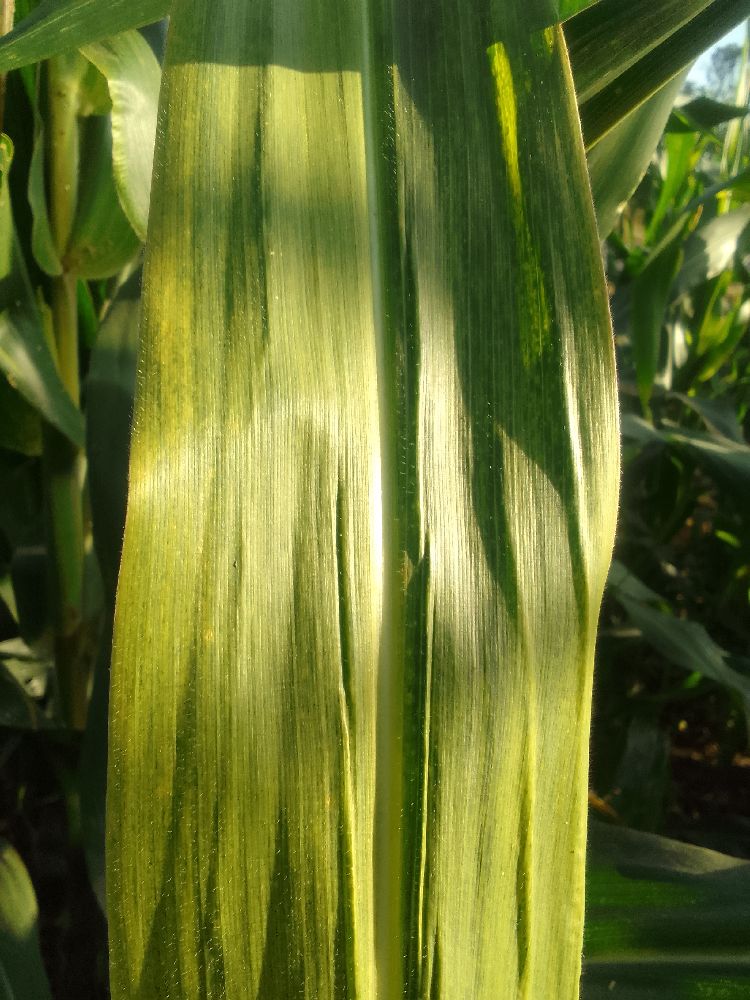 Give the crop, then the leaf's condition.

maize, maize lethal necrosis
